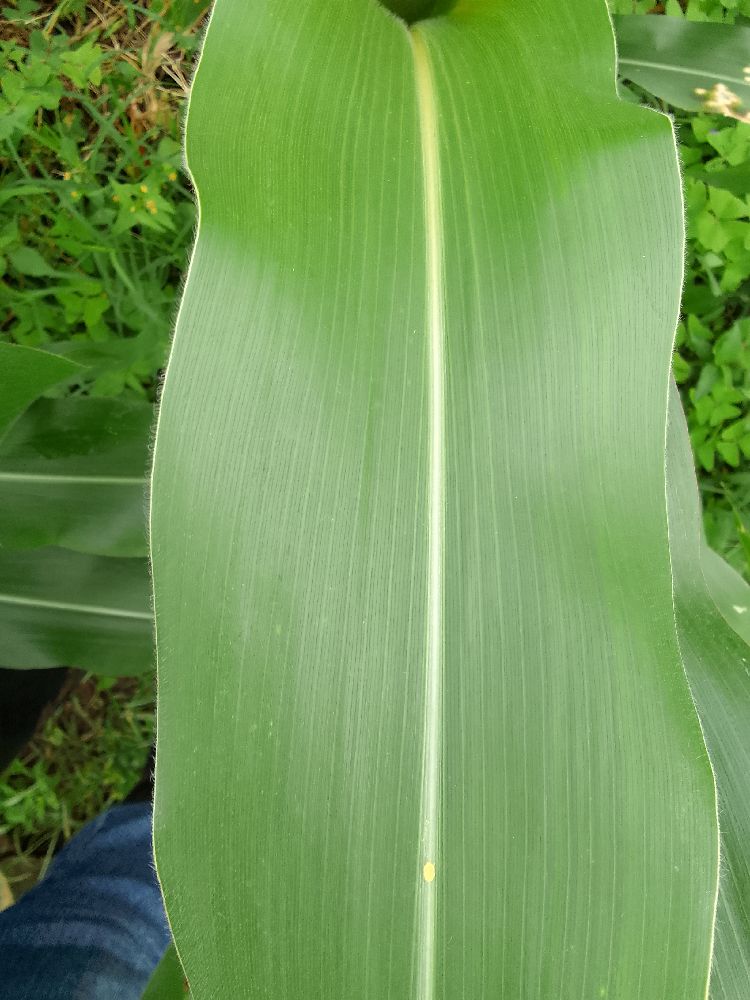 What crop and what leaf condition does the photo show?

maize, healthy
